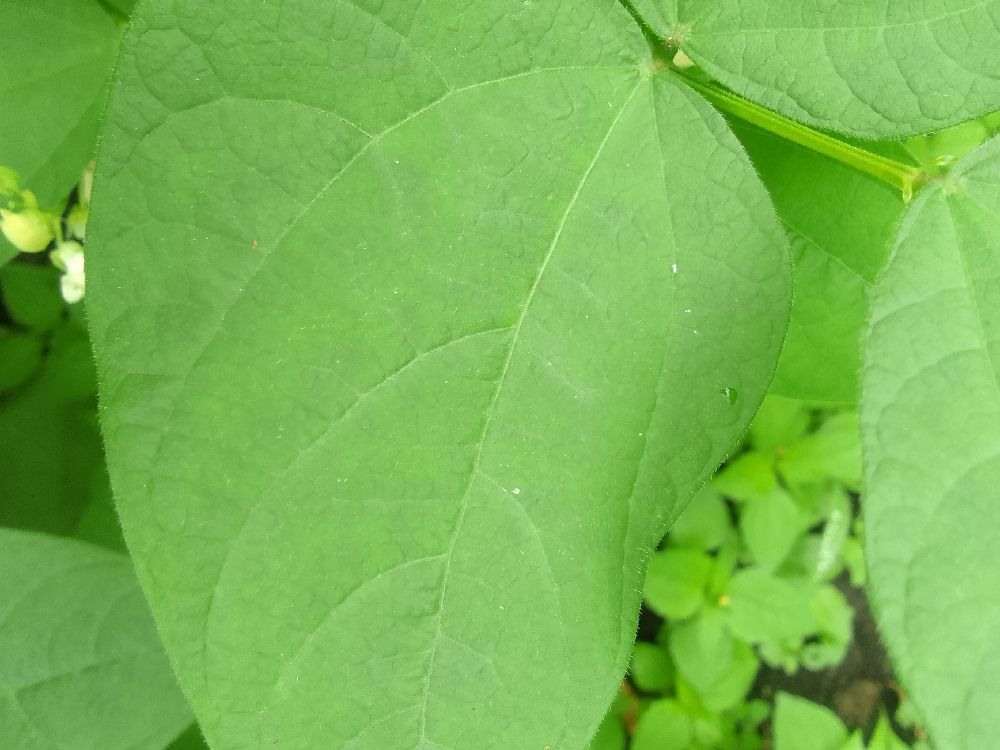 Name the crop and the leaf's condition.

common bean, healthy
